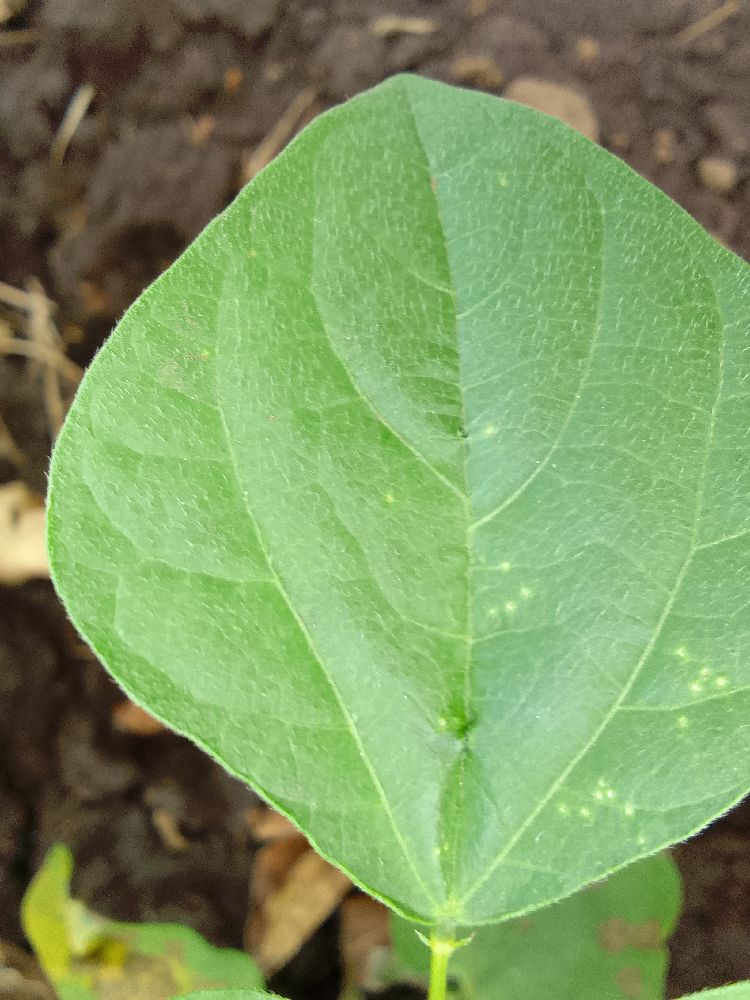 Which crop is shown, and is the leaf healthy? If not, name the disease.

common bean, healthy
